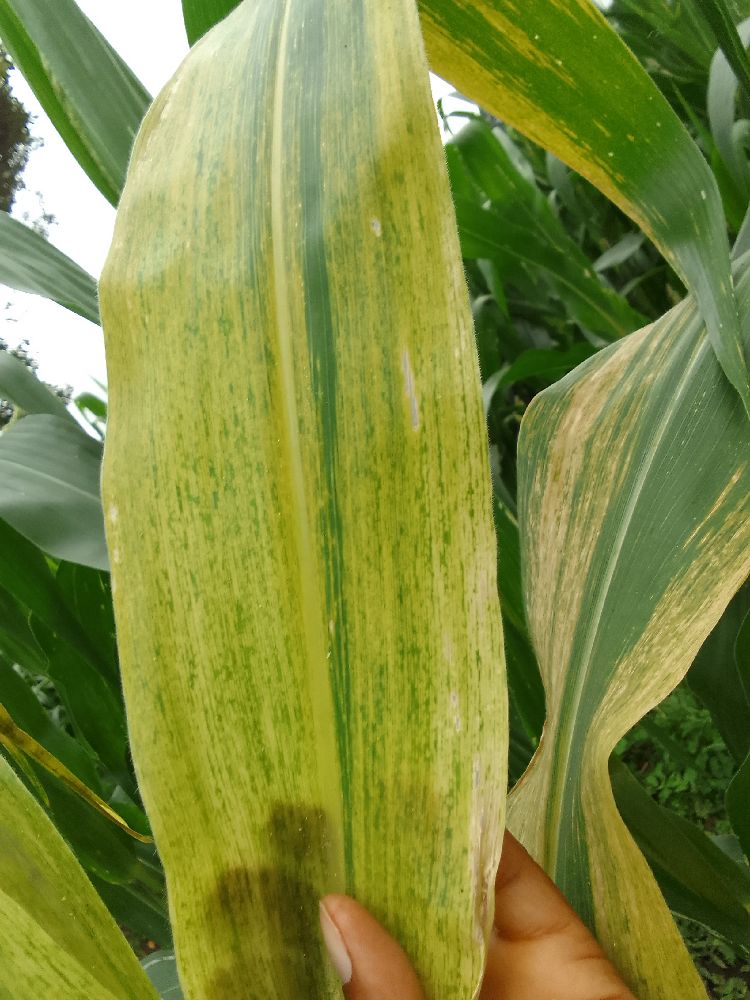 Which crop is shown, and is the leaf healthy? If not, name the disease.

maize, maize lethal necrosis
